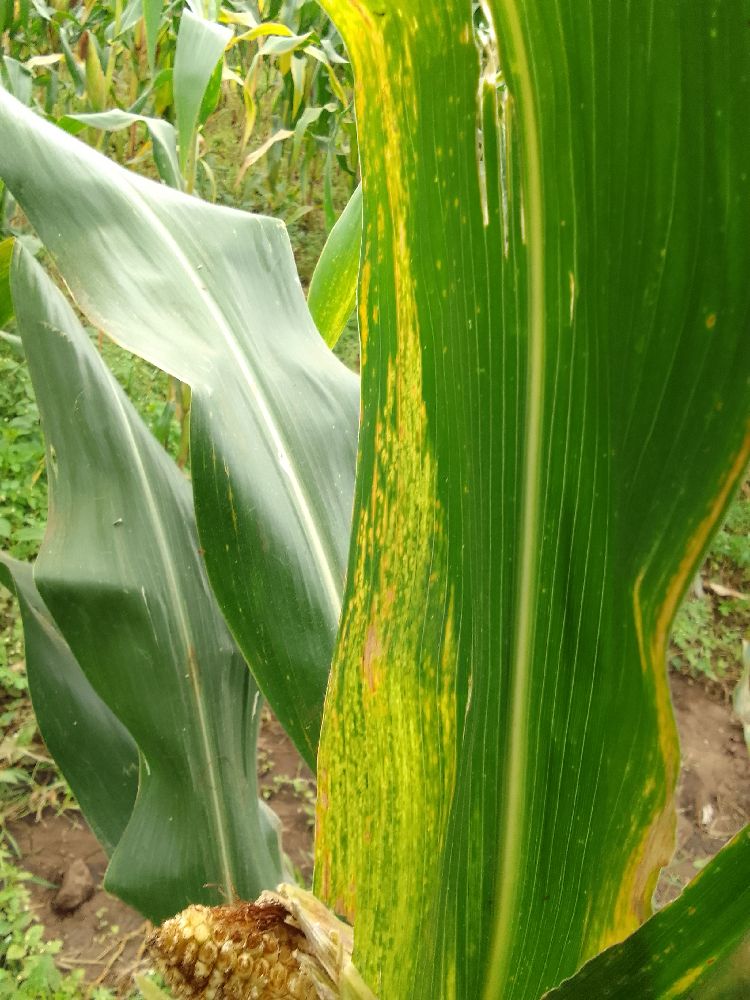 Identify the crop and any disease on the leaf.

maize, maize lethal necrosis
